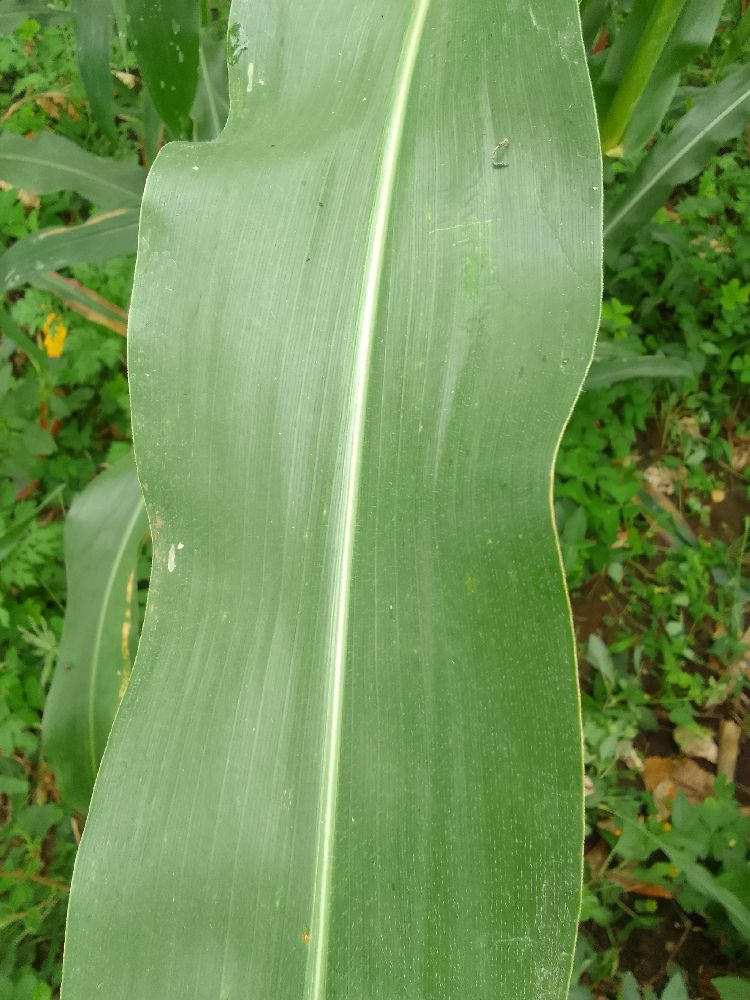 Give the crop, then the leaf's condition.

maize, healthy
